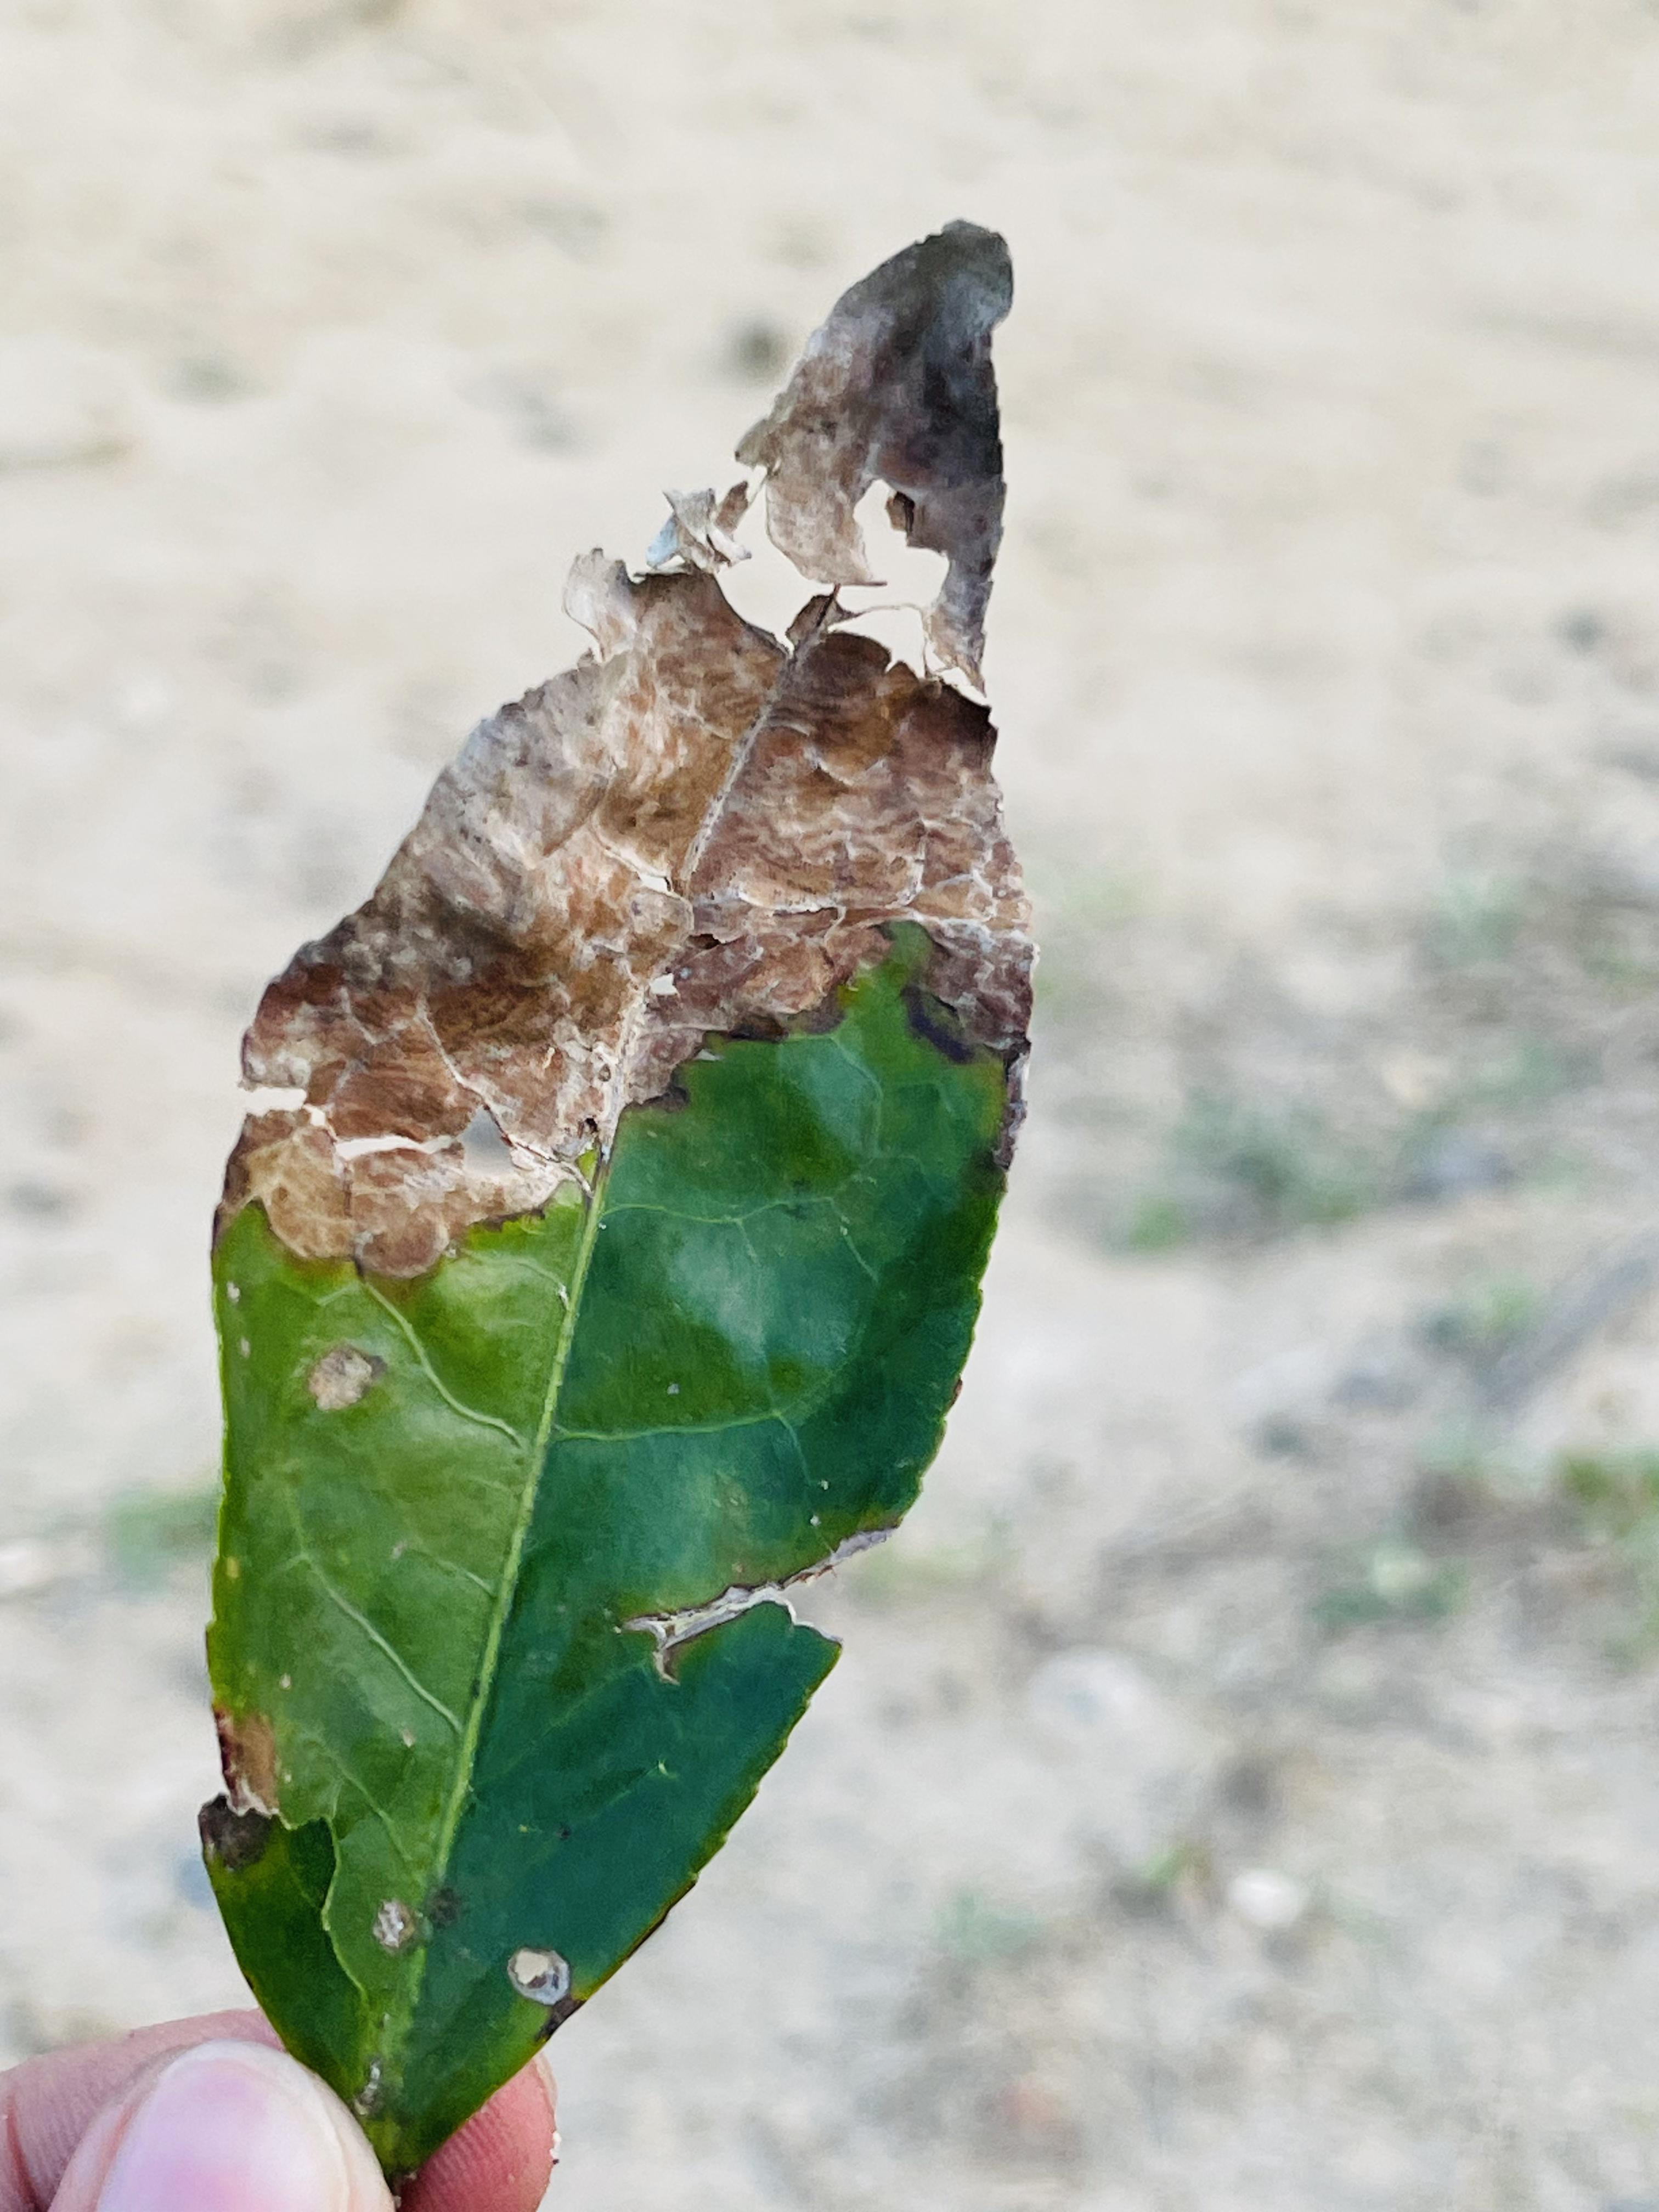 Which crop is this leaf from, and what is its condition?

tea, blight
